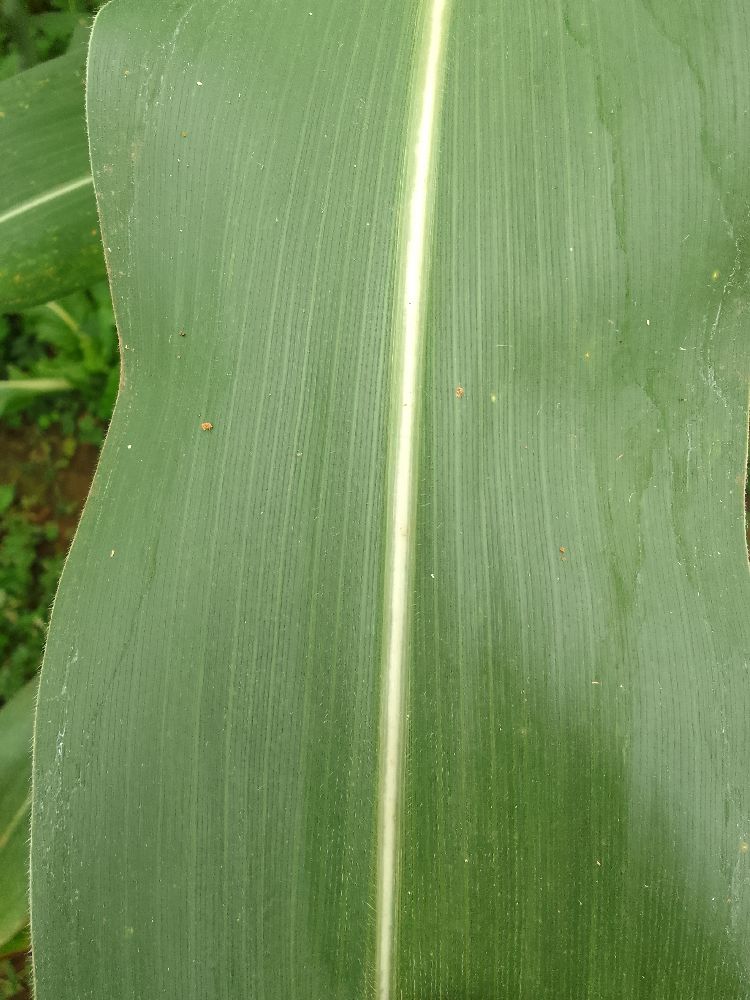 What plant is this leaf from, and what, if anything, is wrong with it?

maize, healthy
